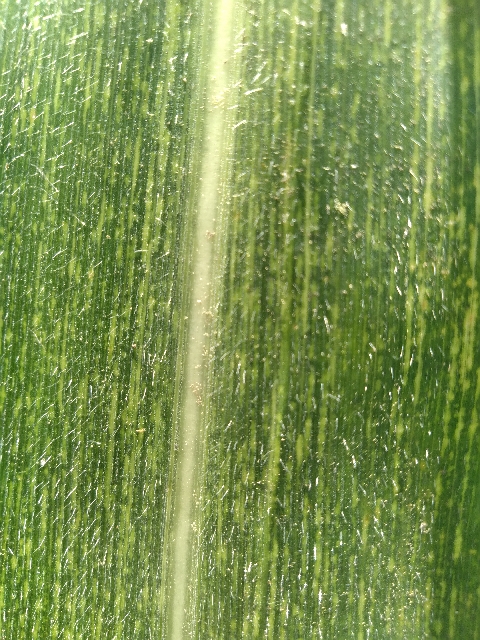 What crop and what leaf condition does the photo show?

maize, maize streak virus
